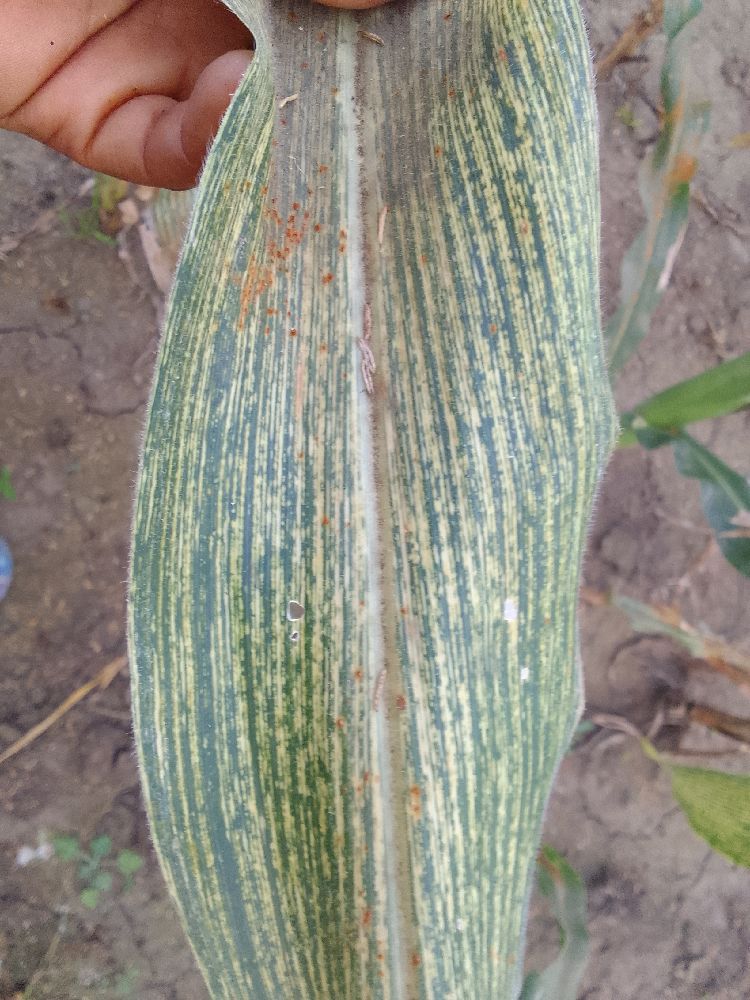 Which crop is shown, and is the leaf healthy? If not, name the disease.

maize, maize streak virus
